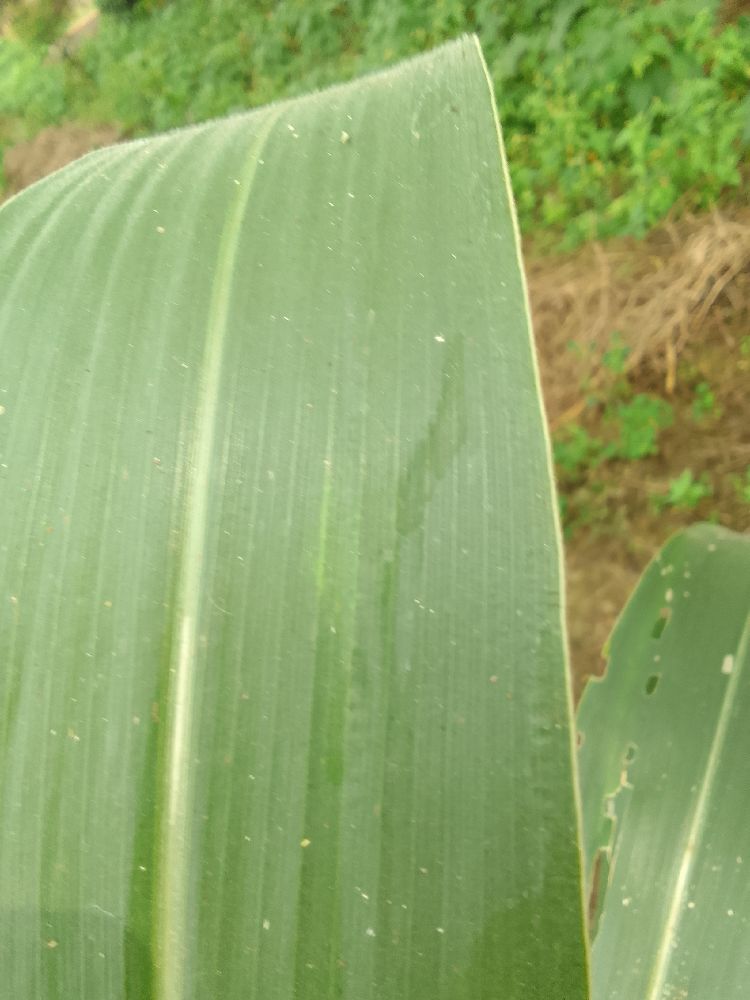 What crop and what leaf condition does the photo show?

maize, healthy
